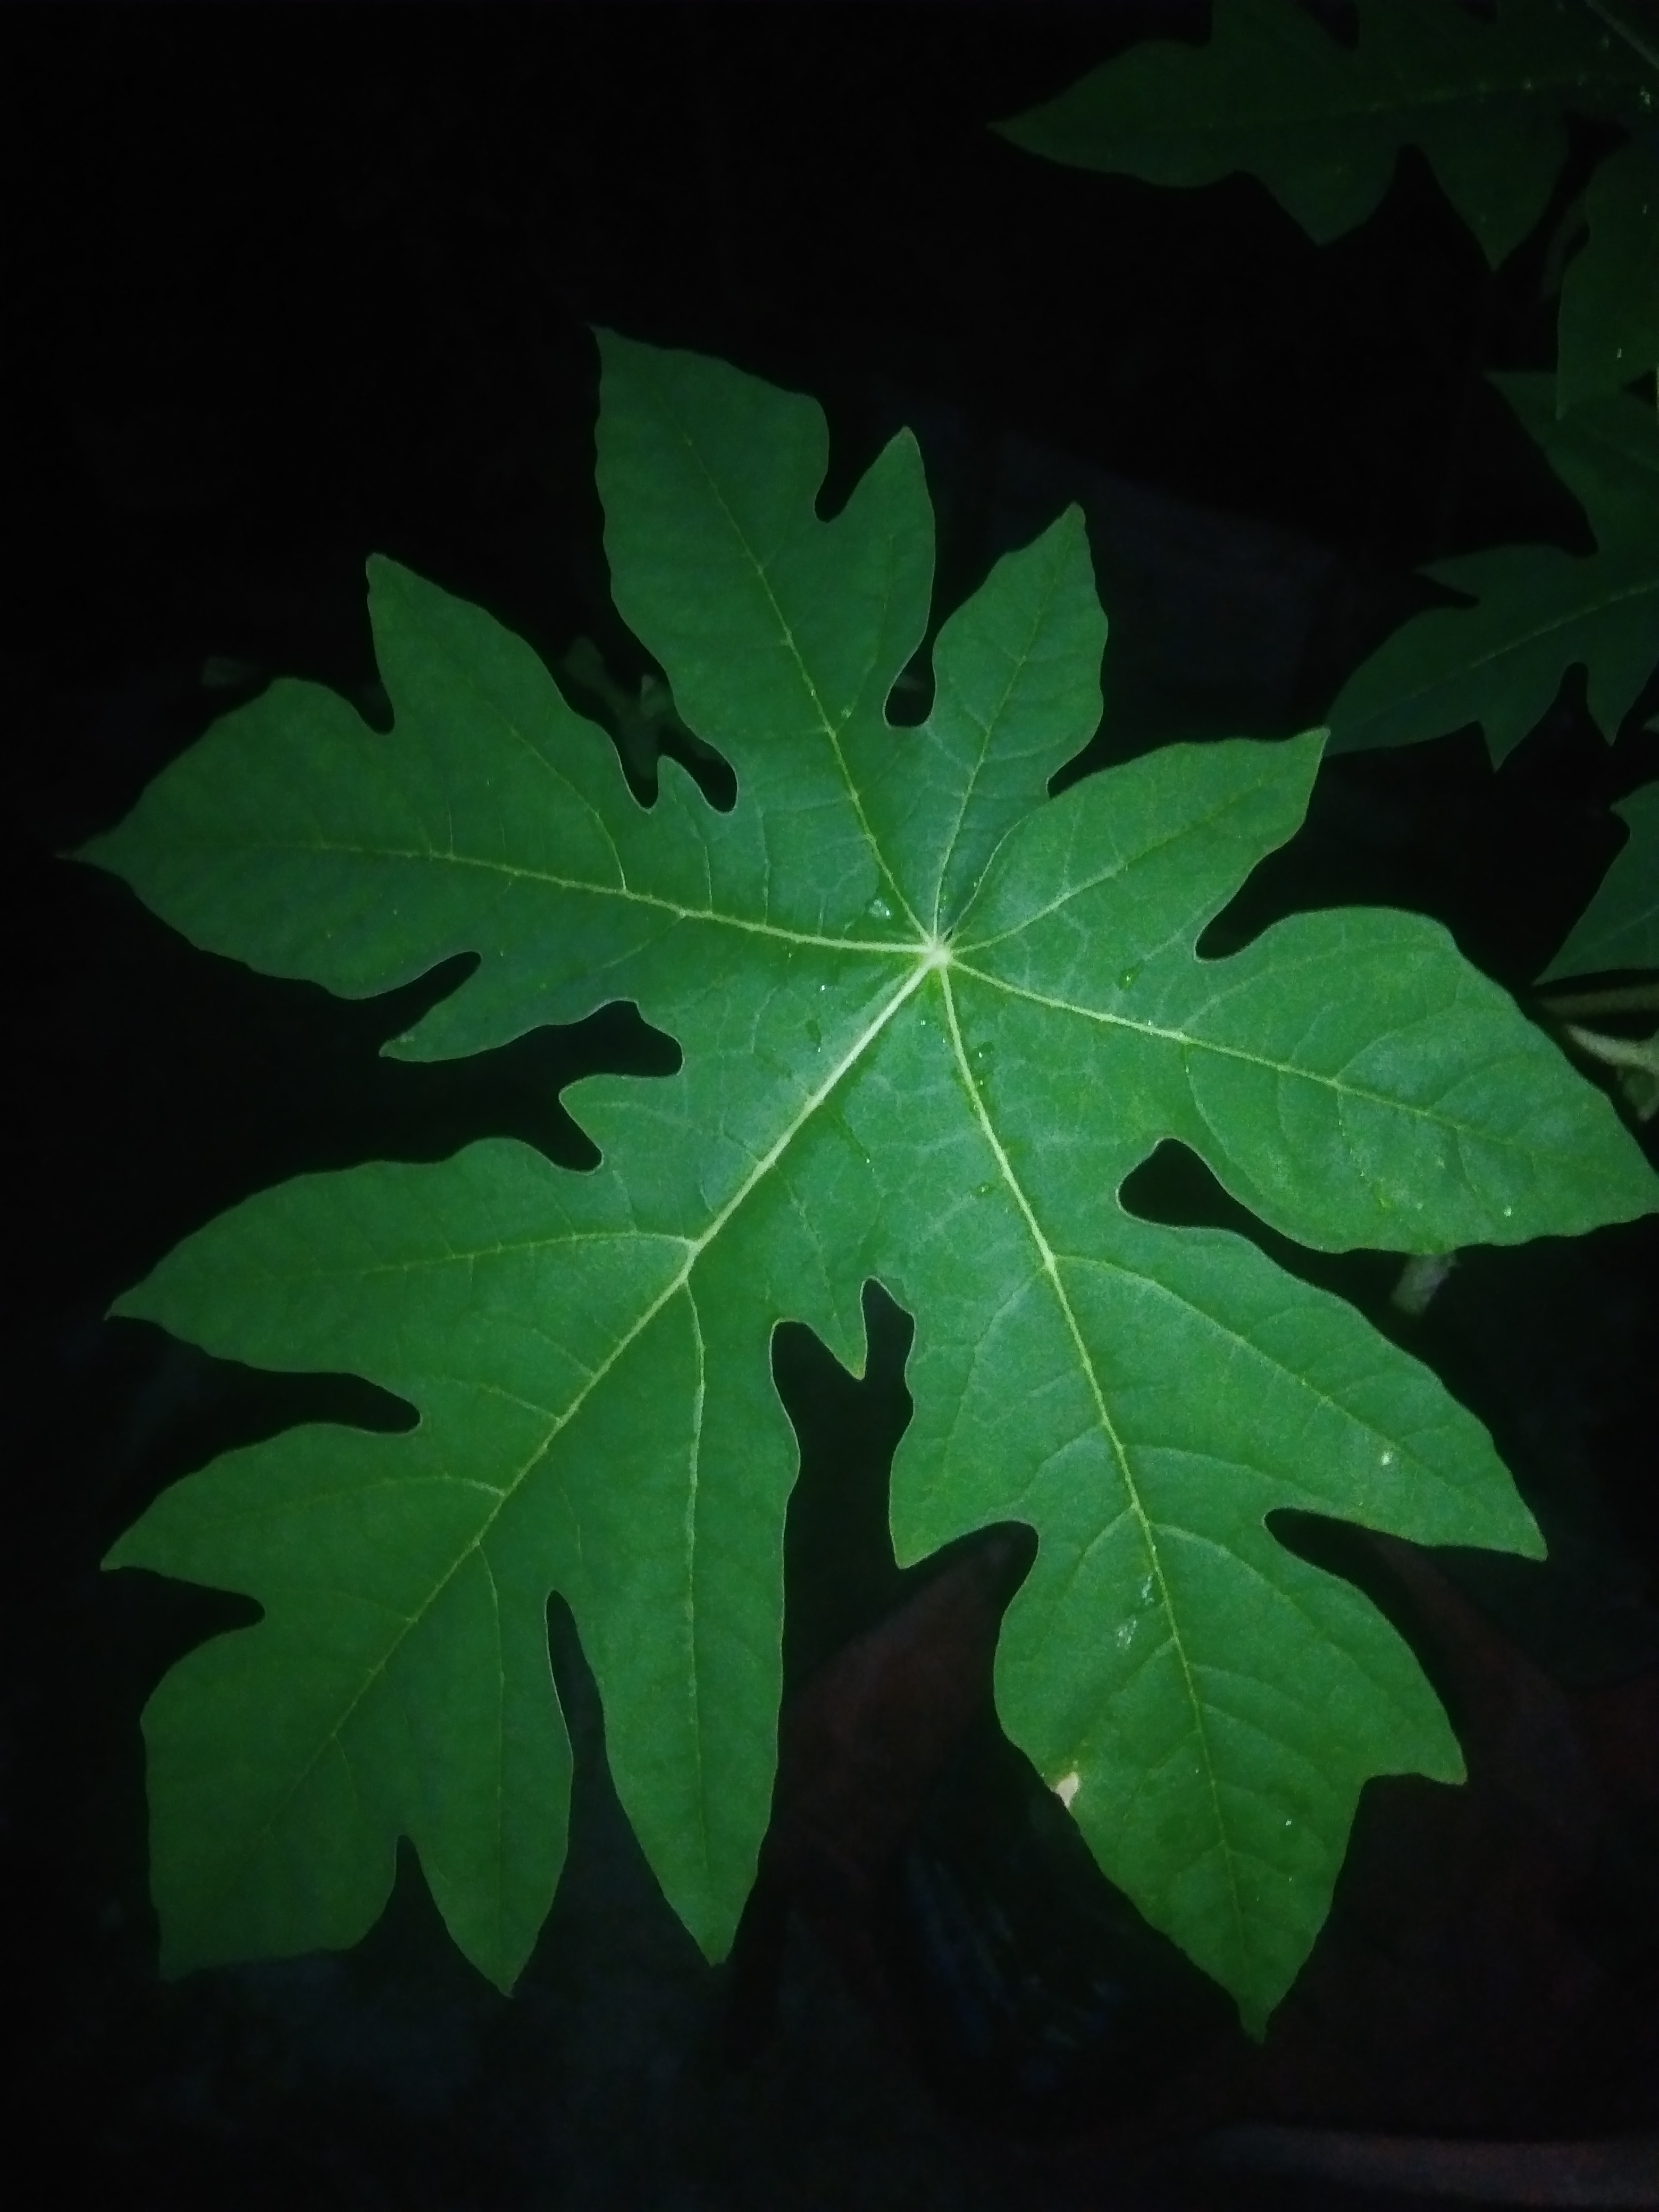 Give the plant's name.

papaya
